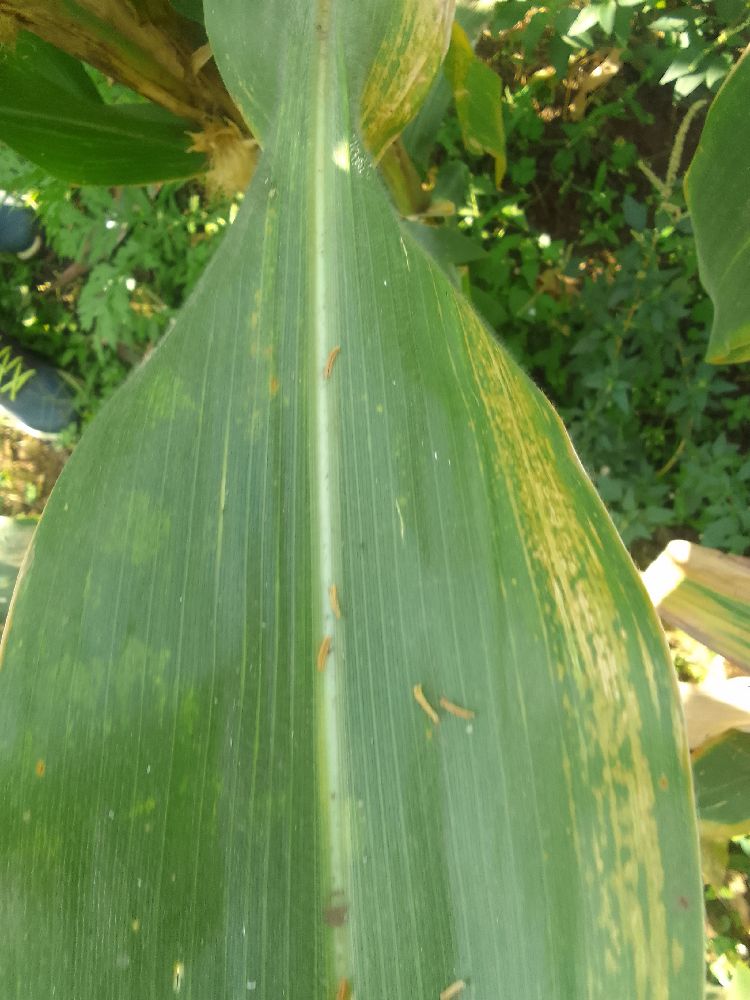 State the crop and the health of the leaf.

maize, maize lethal necrosis
